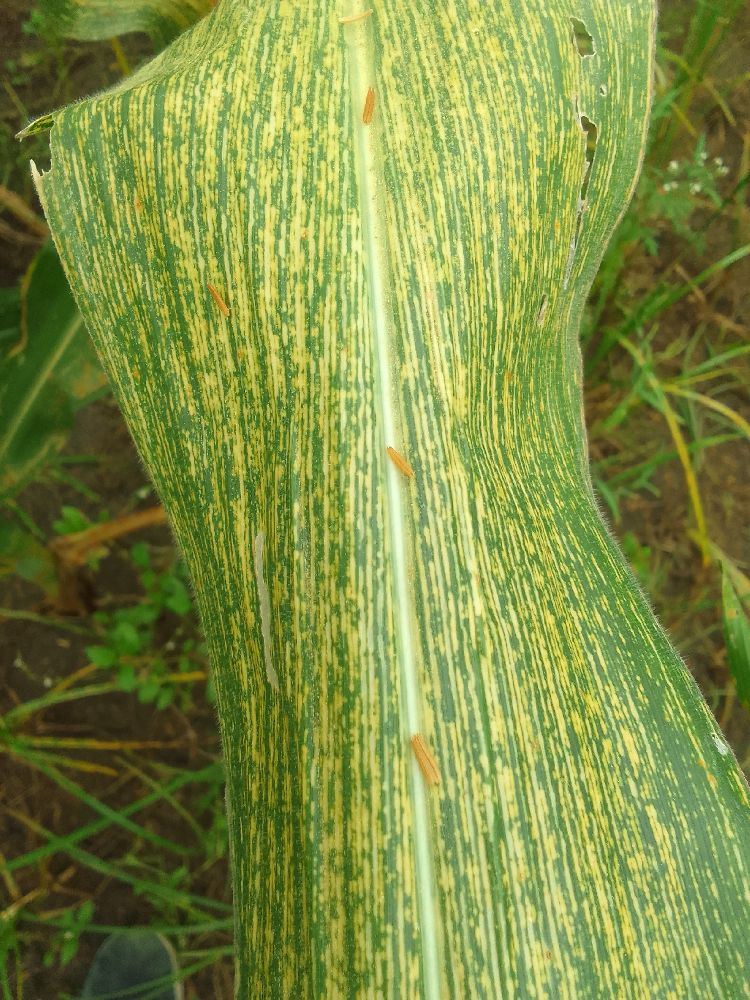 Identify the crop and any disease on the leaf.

maize, maize streak virus
